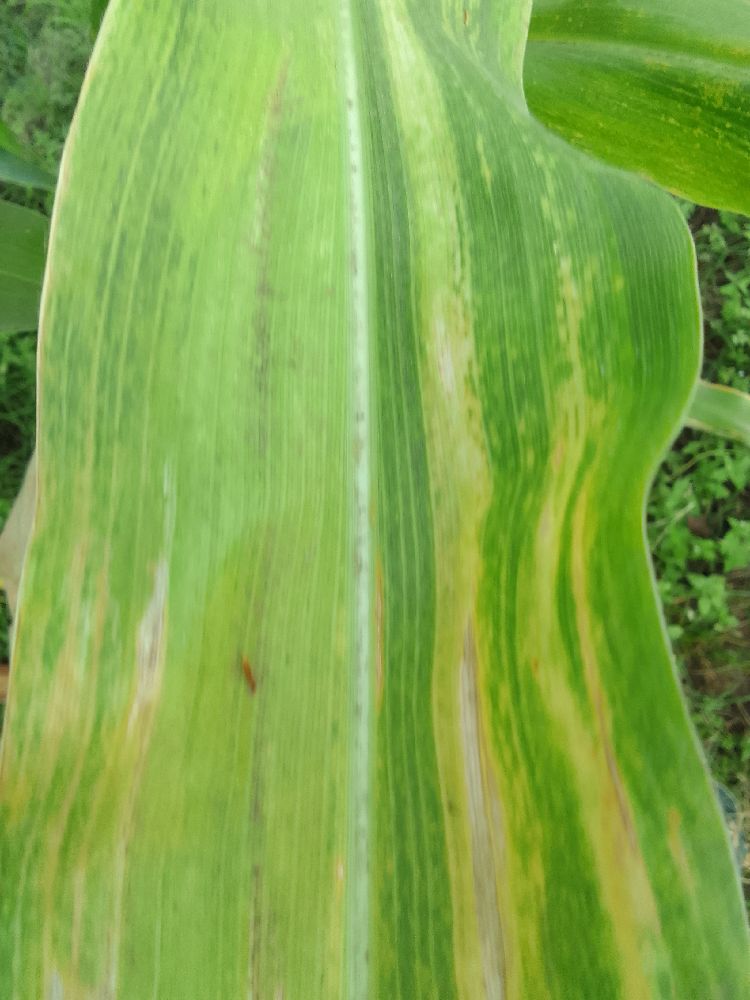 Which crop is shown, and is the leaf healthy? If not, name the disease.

maize, maize lethal necrosis
